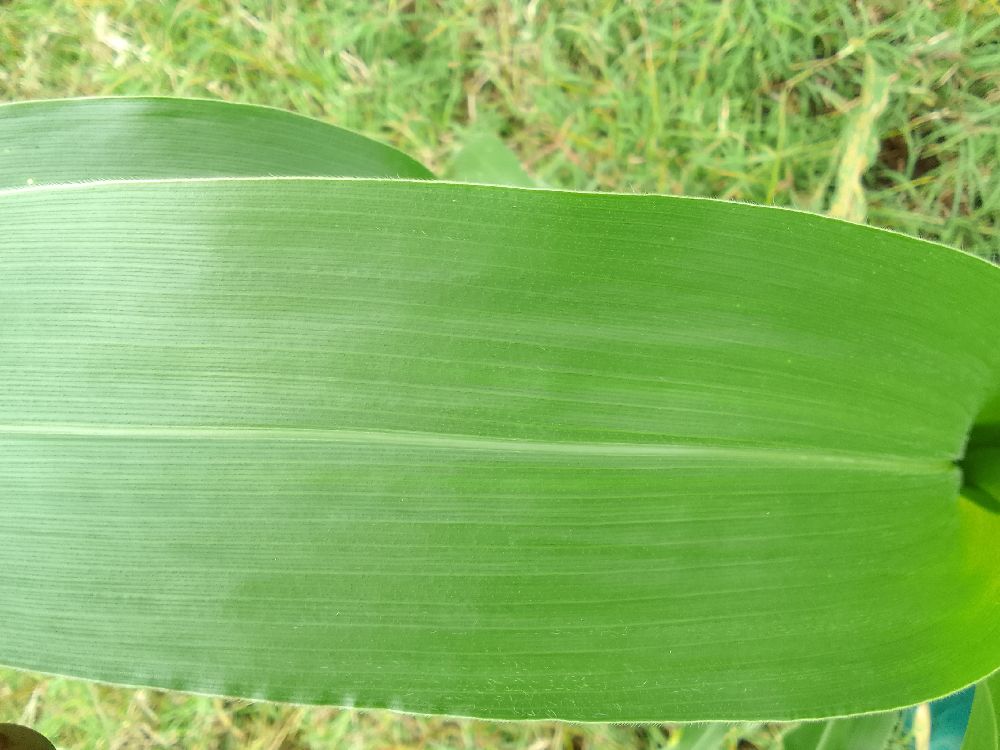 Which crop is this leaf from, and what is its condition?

maize, healthy
